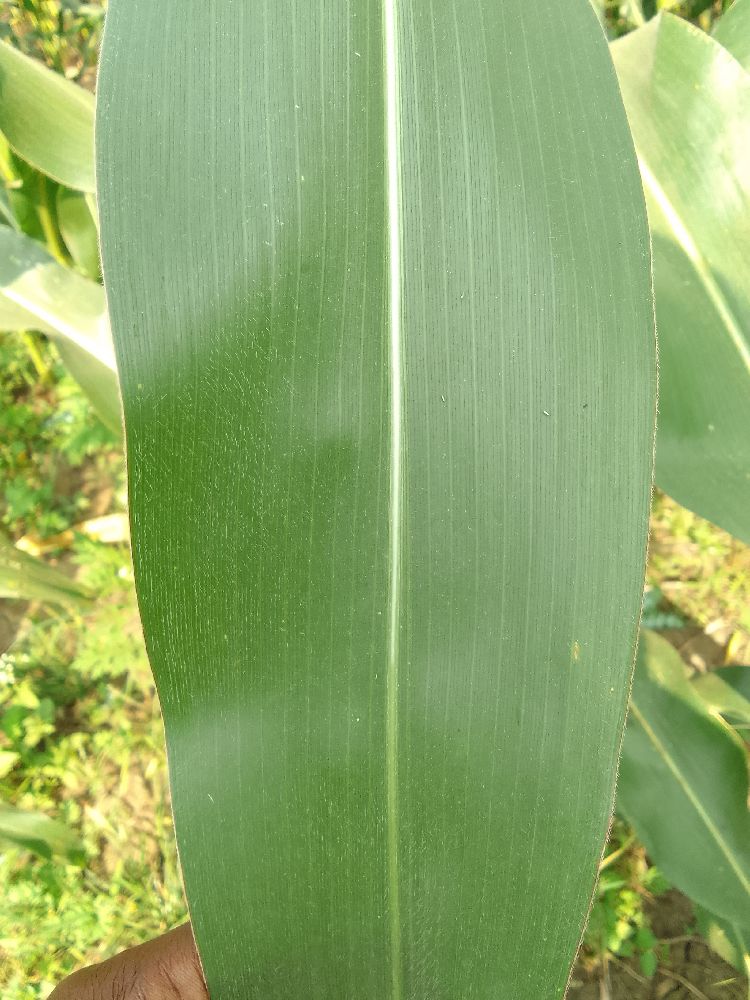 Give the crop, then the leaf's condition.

maize, healthy
